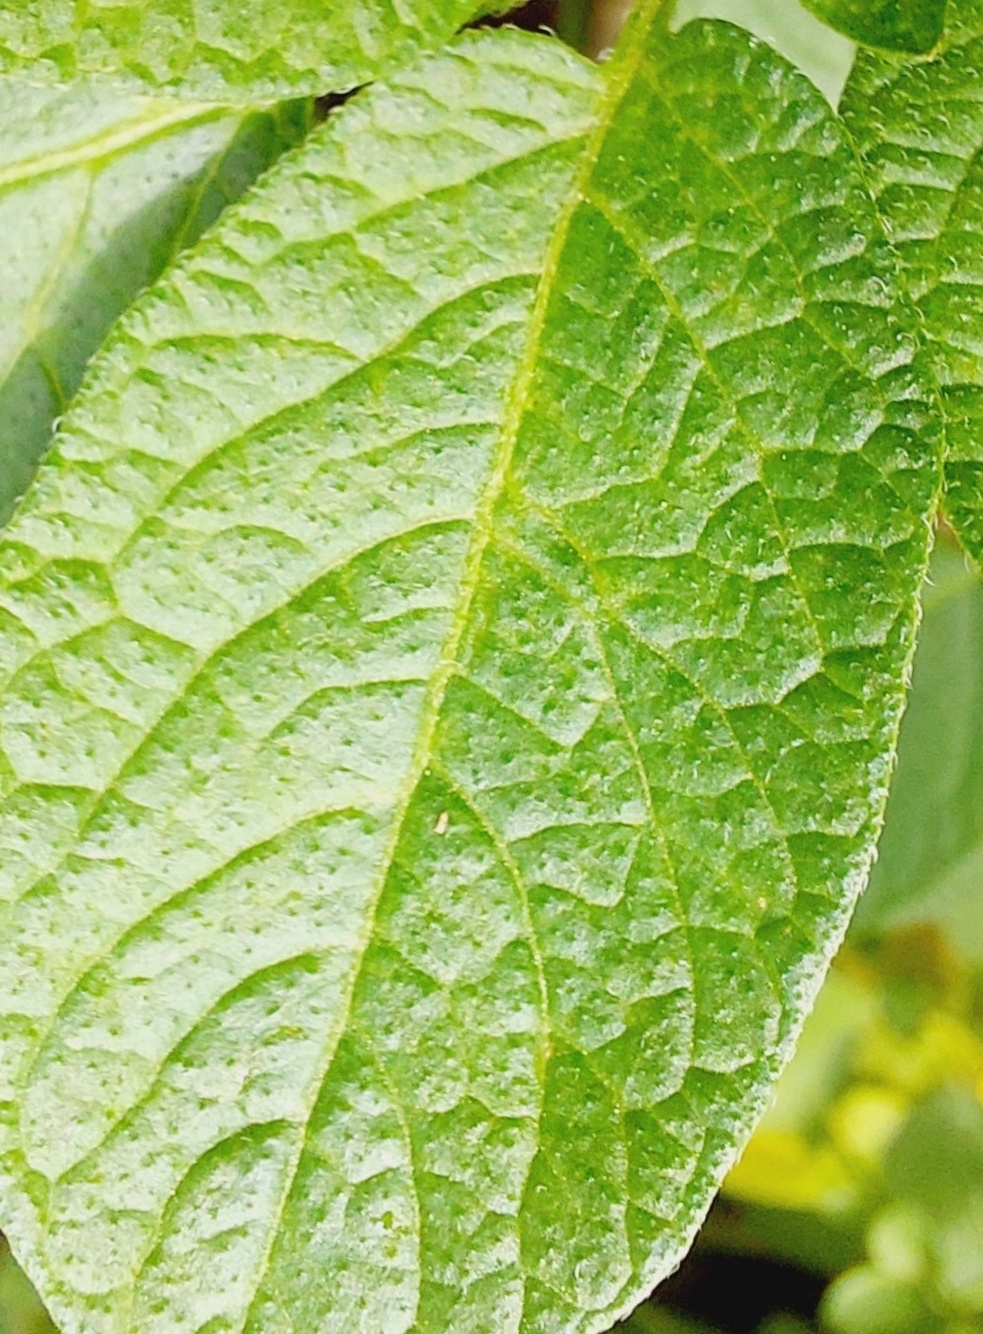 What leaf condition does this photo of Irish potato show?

healthy
